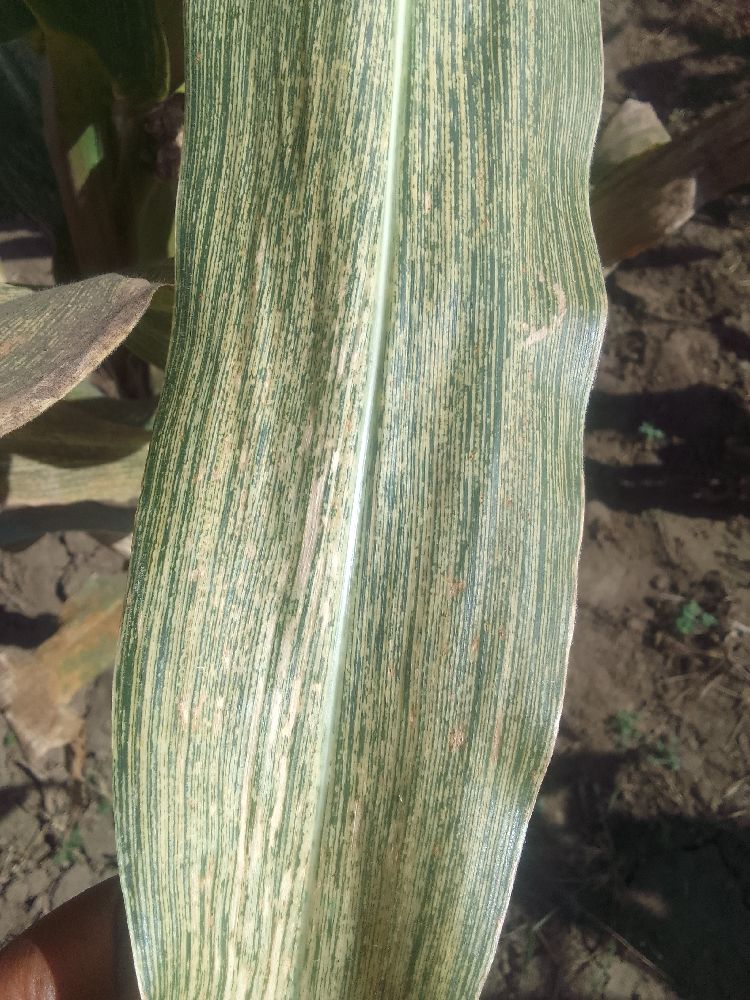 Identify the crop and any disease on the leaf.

maize, maize streak virus
